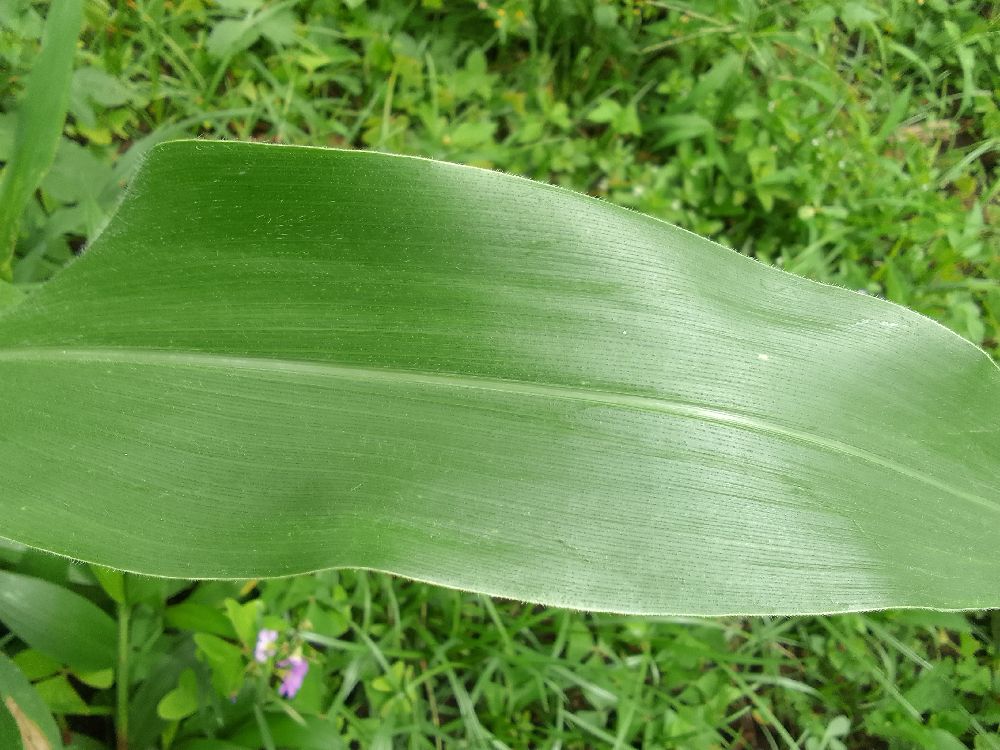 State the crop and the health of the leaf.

maize, healthy
